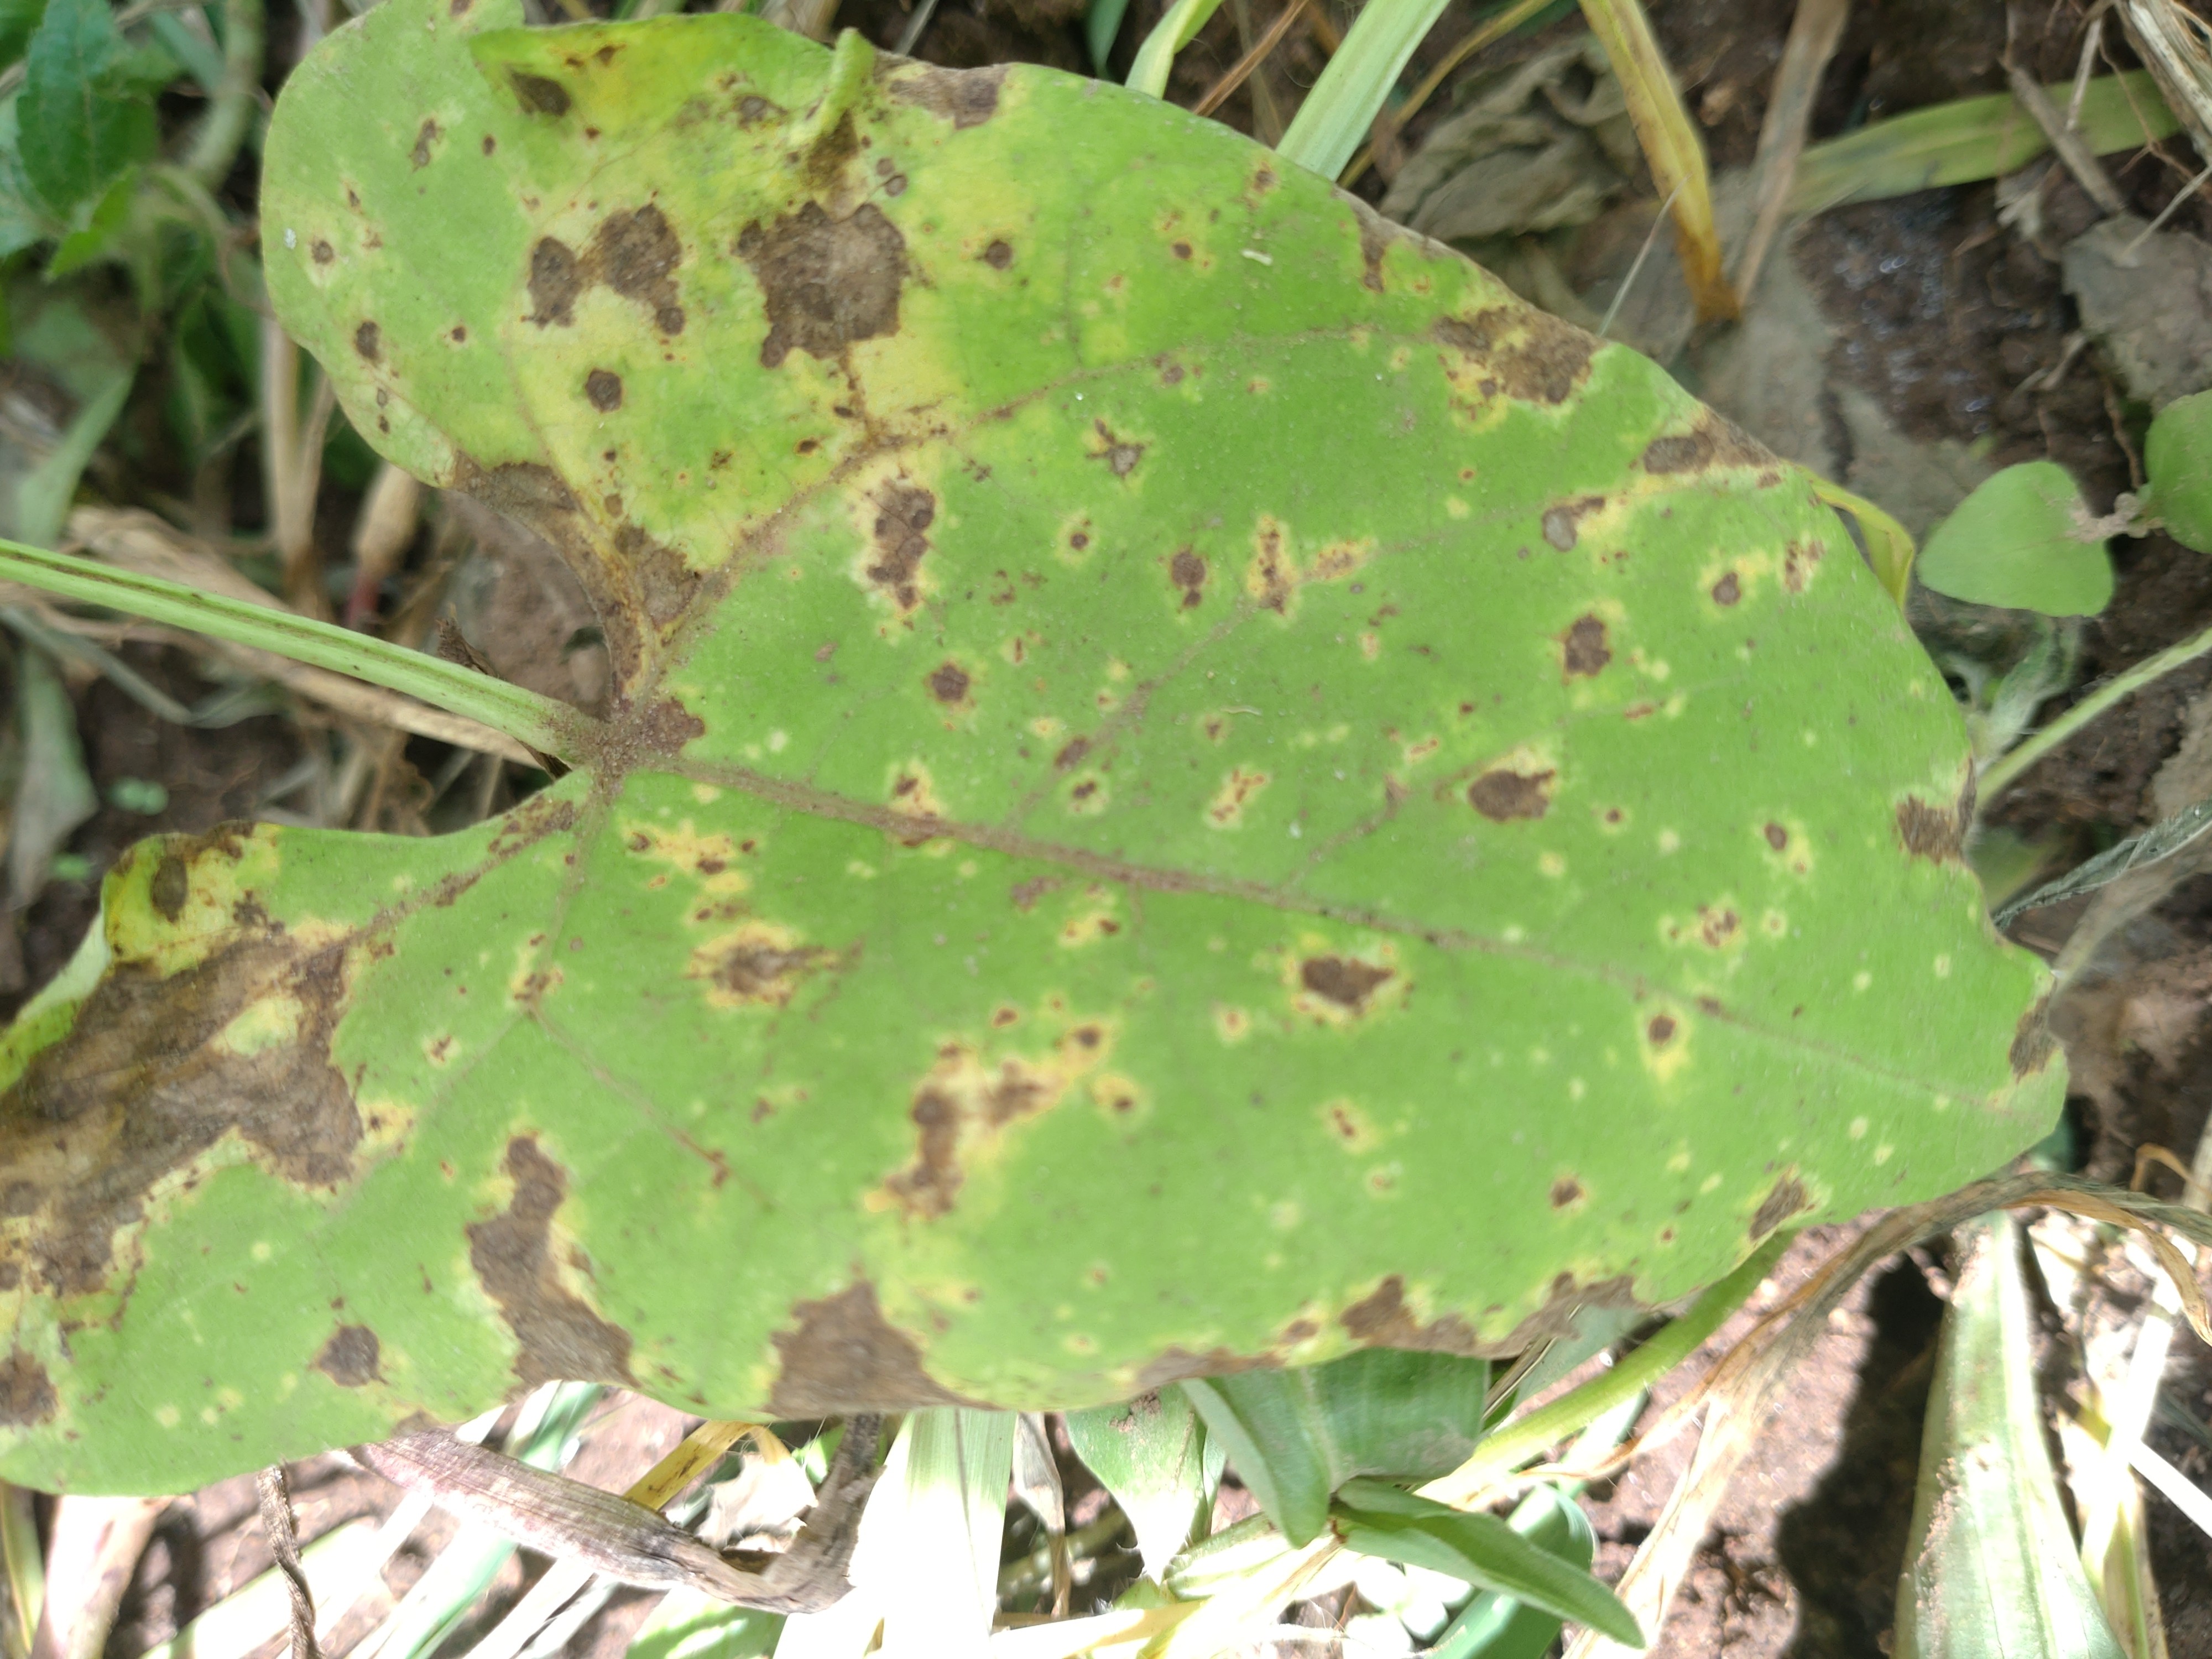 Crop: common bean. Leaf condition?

rust
